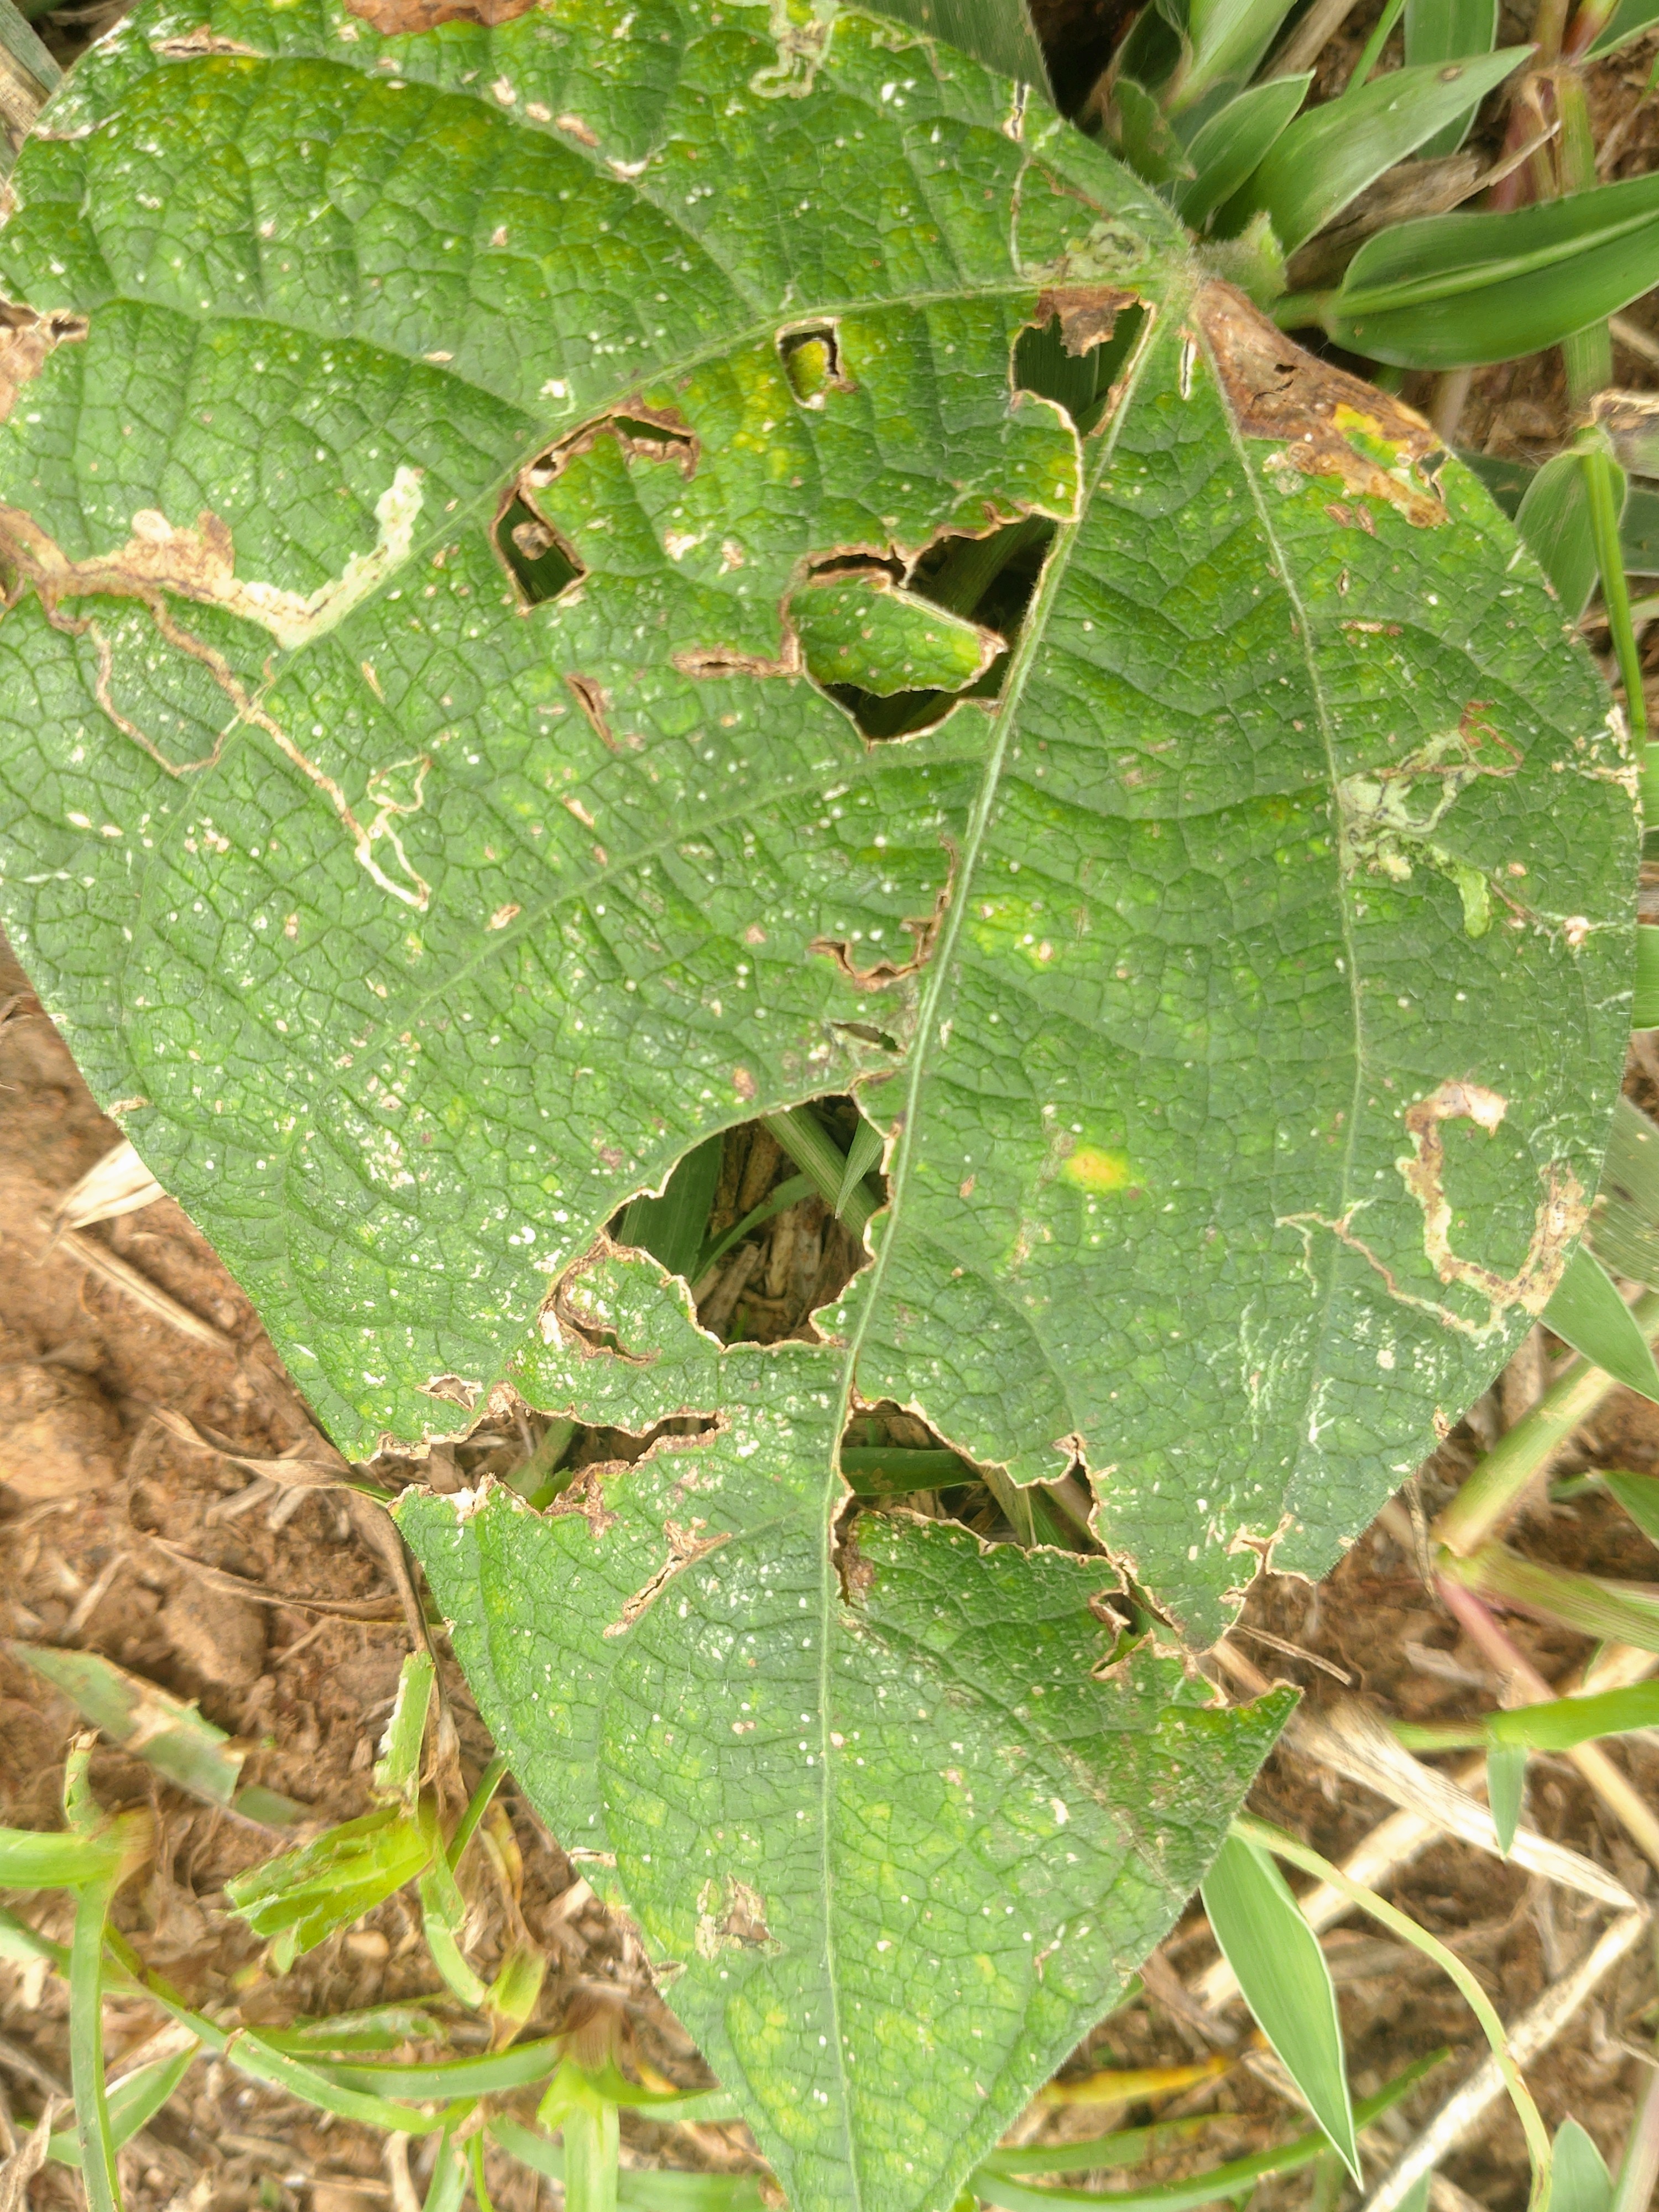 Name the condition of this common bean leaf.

anthracnose
